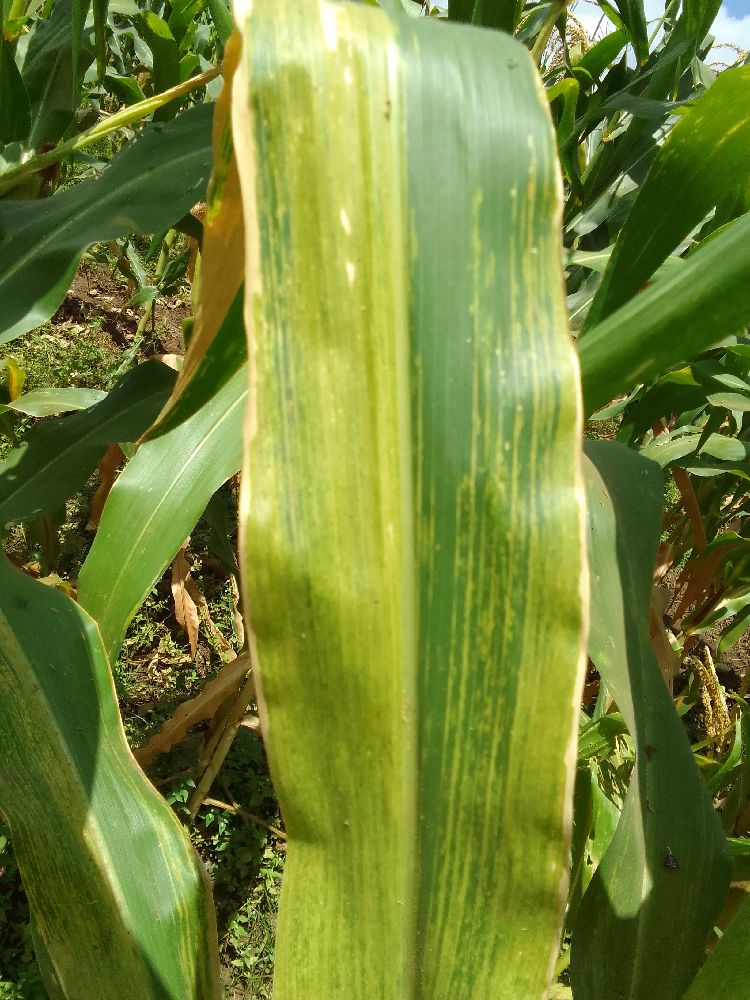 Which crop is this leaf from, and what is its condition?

maize, maize lethal necrosis
